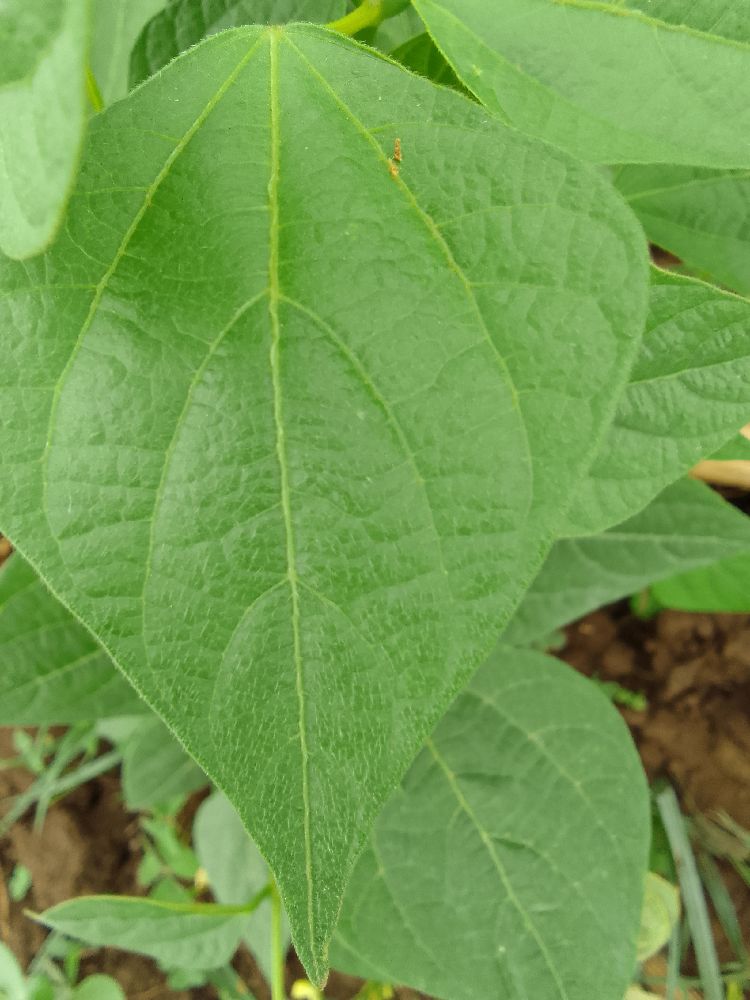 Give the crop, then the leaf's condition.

common bean, healthy
